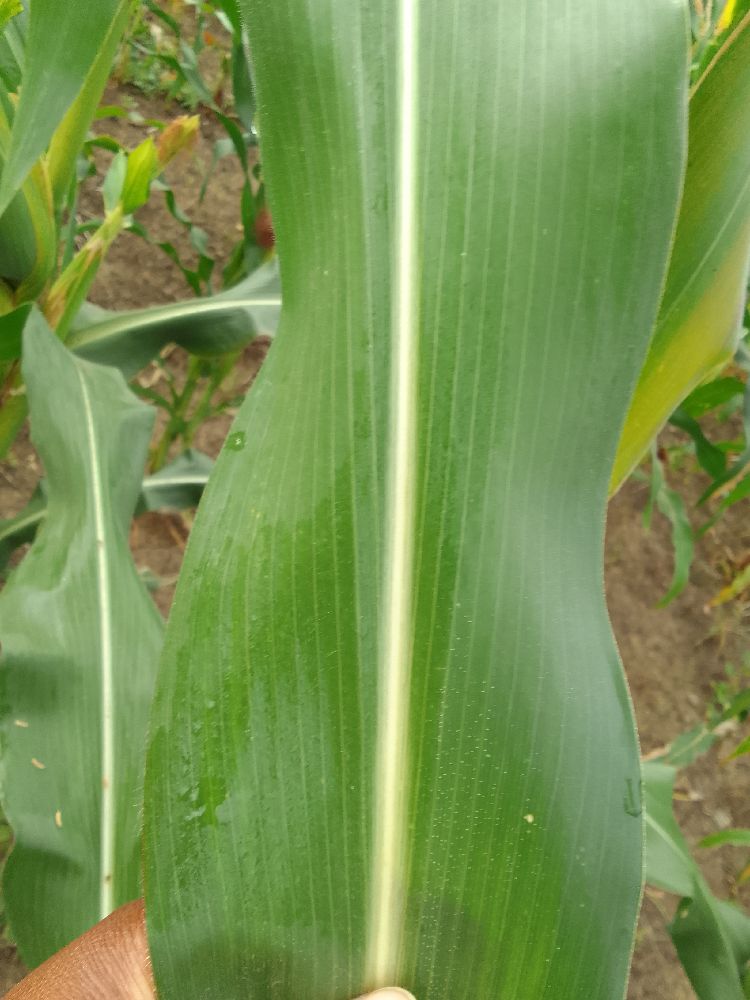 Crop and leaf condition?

maize, healthy
